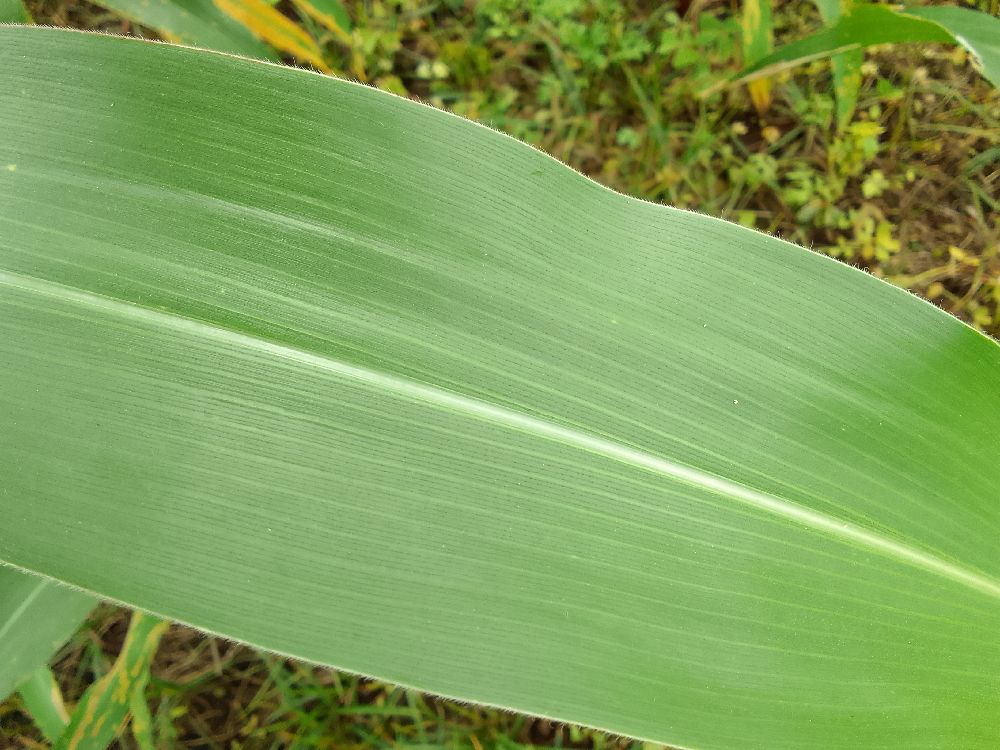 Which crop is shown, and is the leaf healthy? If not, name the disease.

maize, healthy
